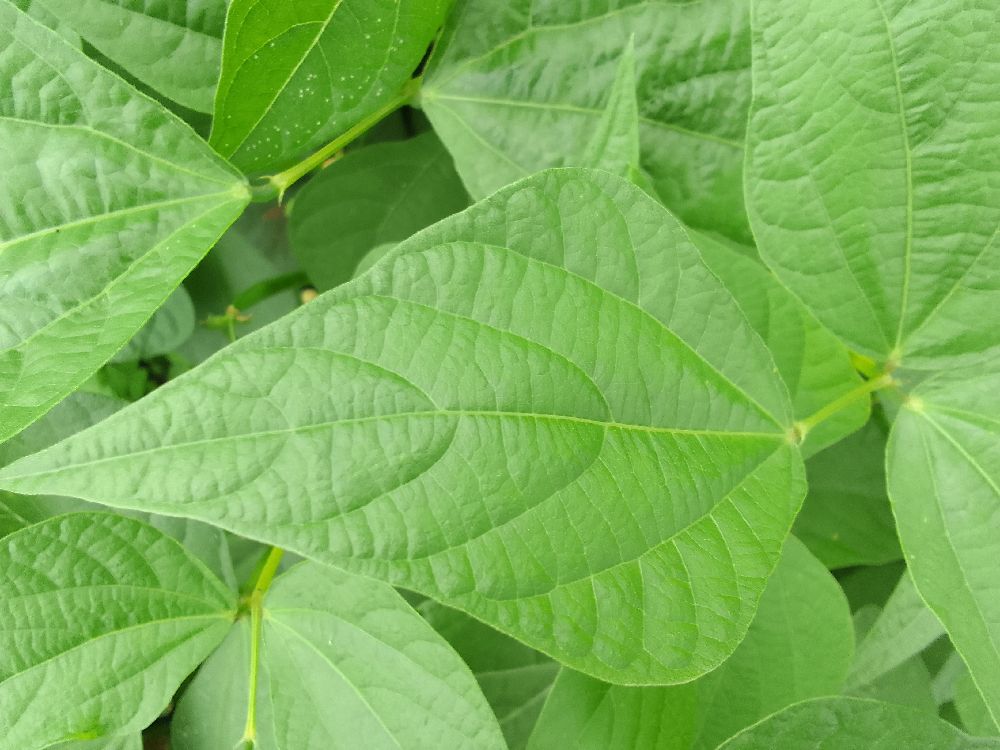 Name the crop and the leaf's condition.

common bean, healthy
